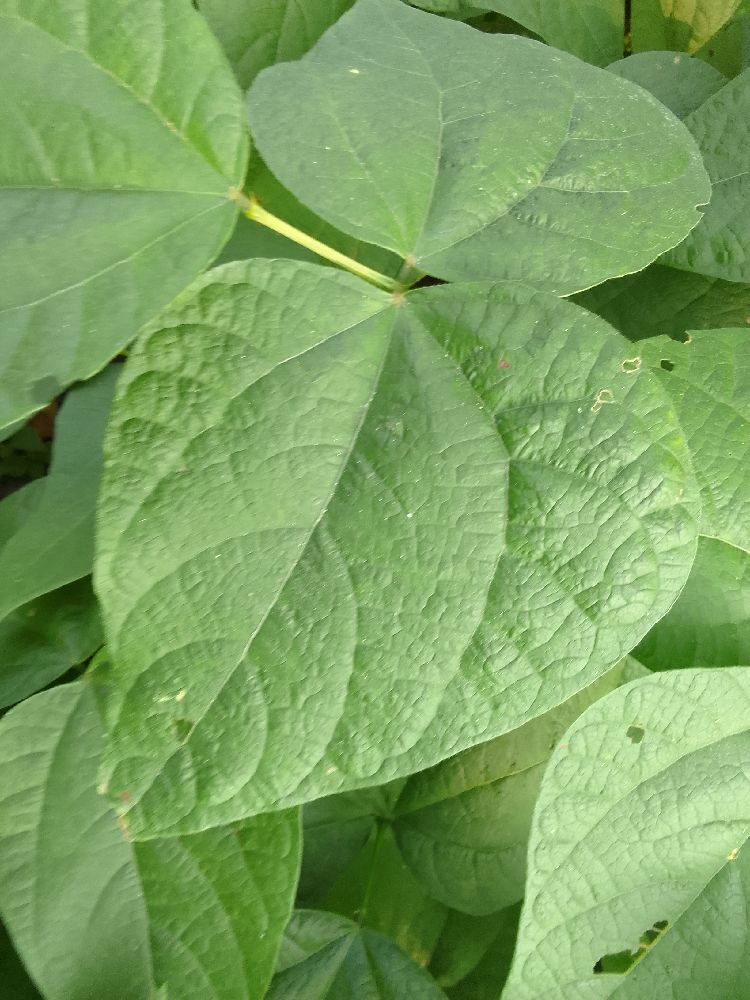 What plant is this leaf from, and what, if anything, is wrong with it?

common bean, healthy
